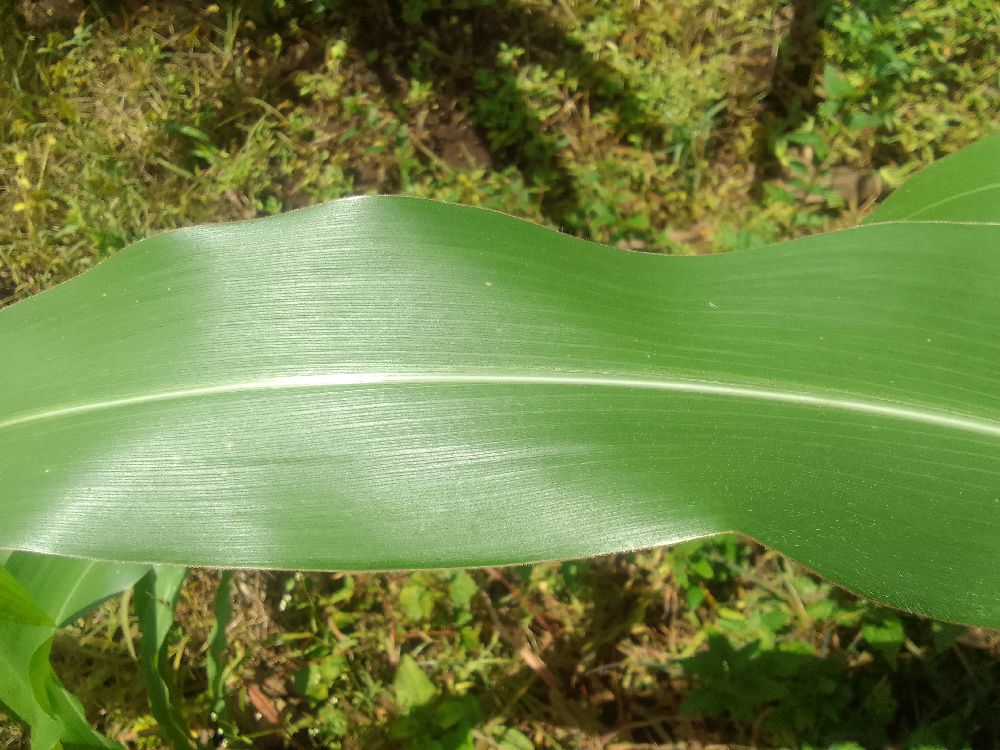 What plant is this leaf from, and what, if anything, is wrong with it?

maize, healthy
